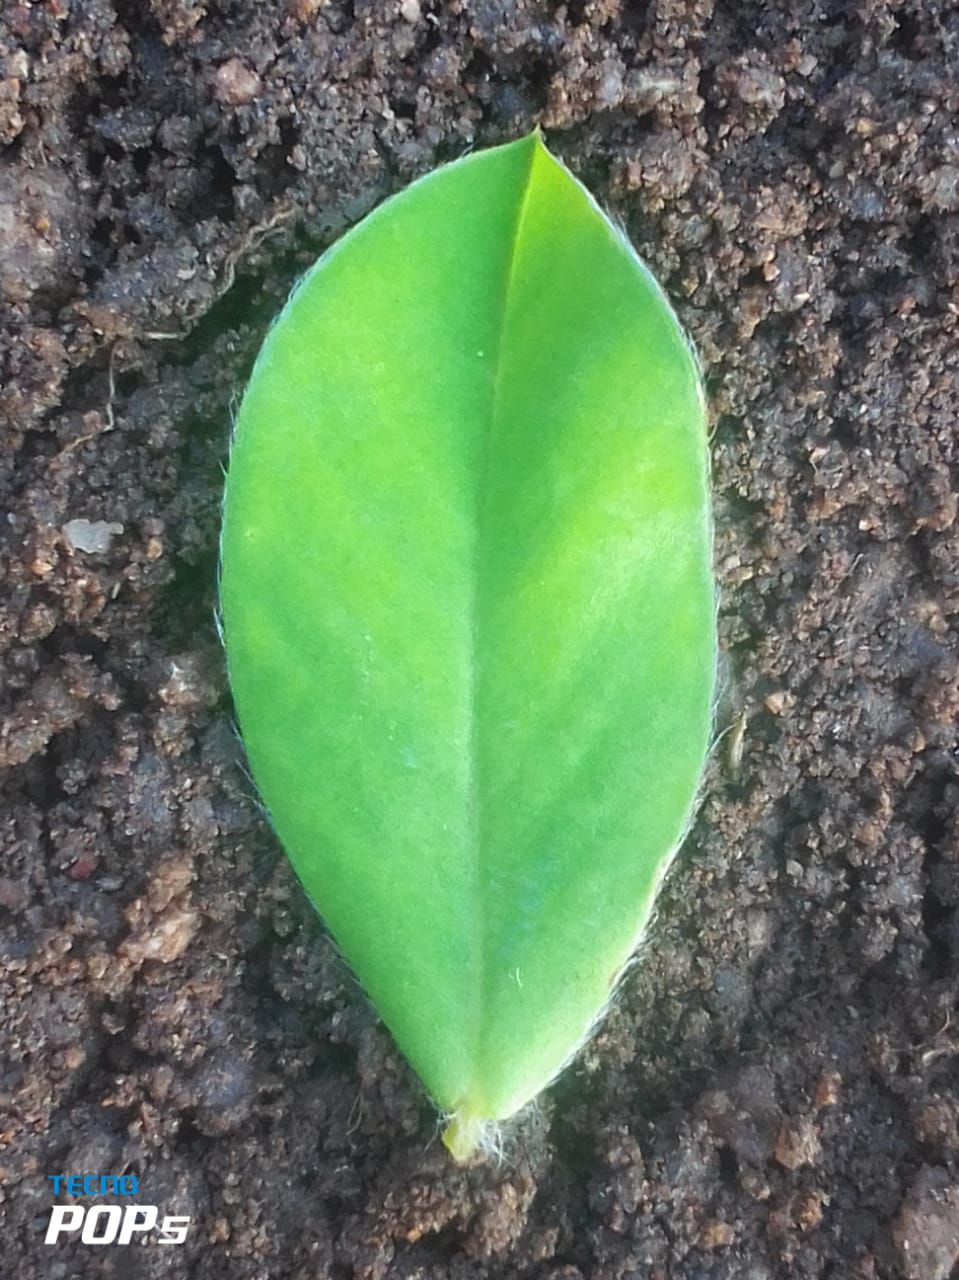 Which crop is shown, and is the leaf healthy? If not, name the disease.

peanut, healthy leaves
